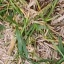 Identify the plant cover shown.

grass
